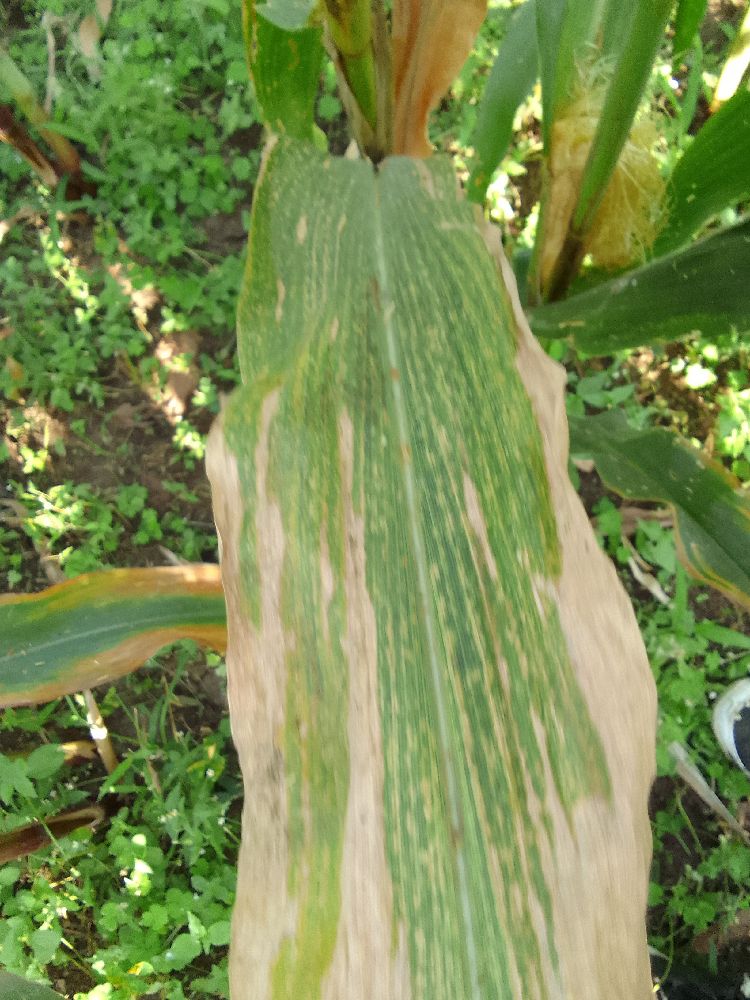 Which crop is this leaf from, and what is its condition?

maize, maize lethal necrosis
